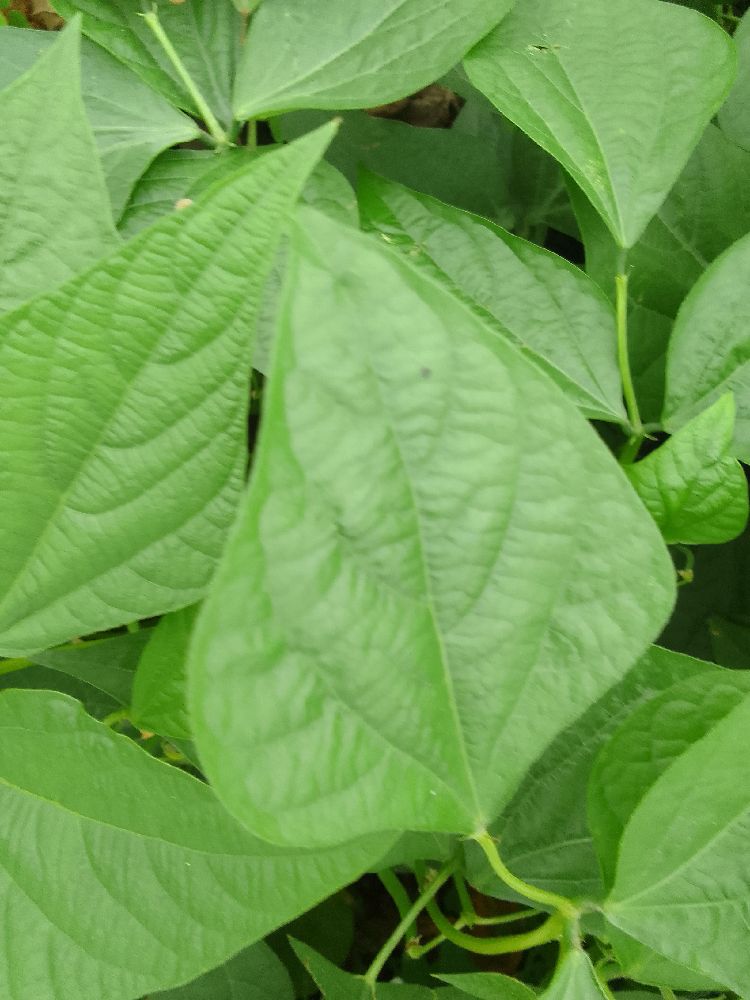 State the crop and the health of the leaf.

common bean, healthy
